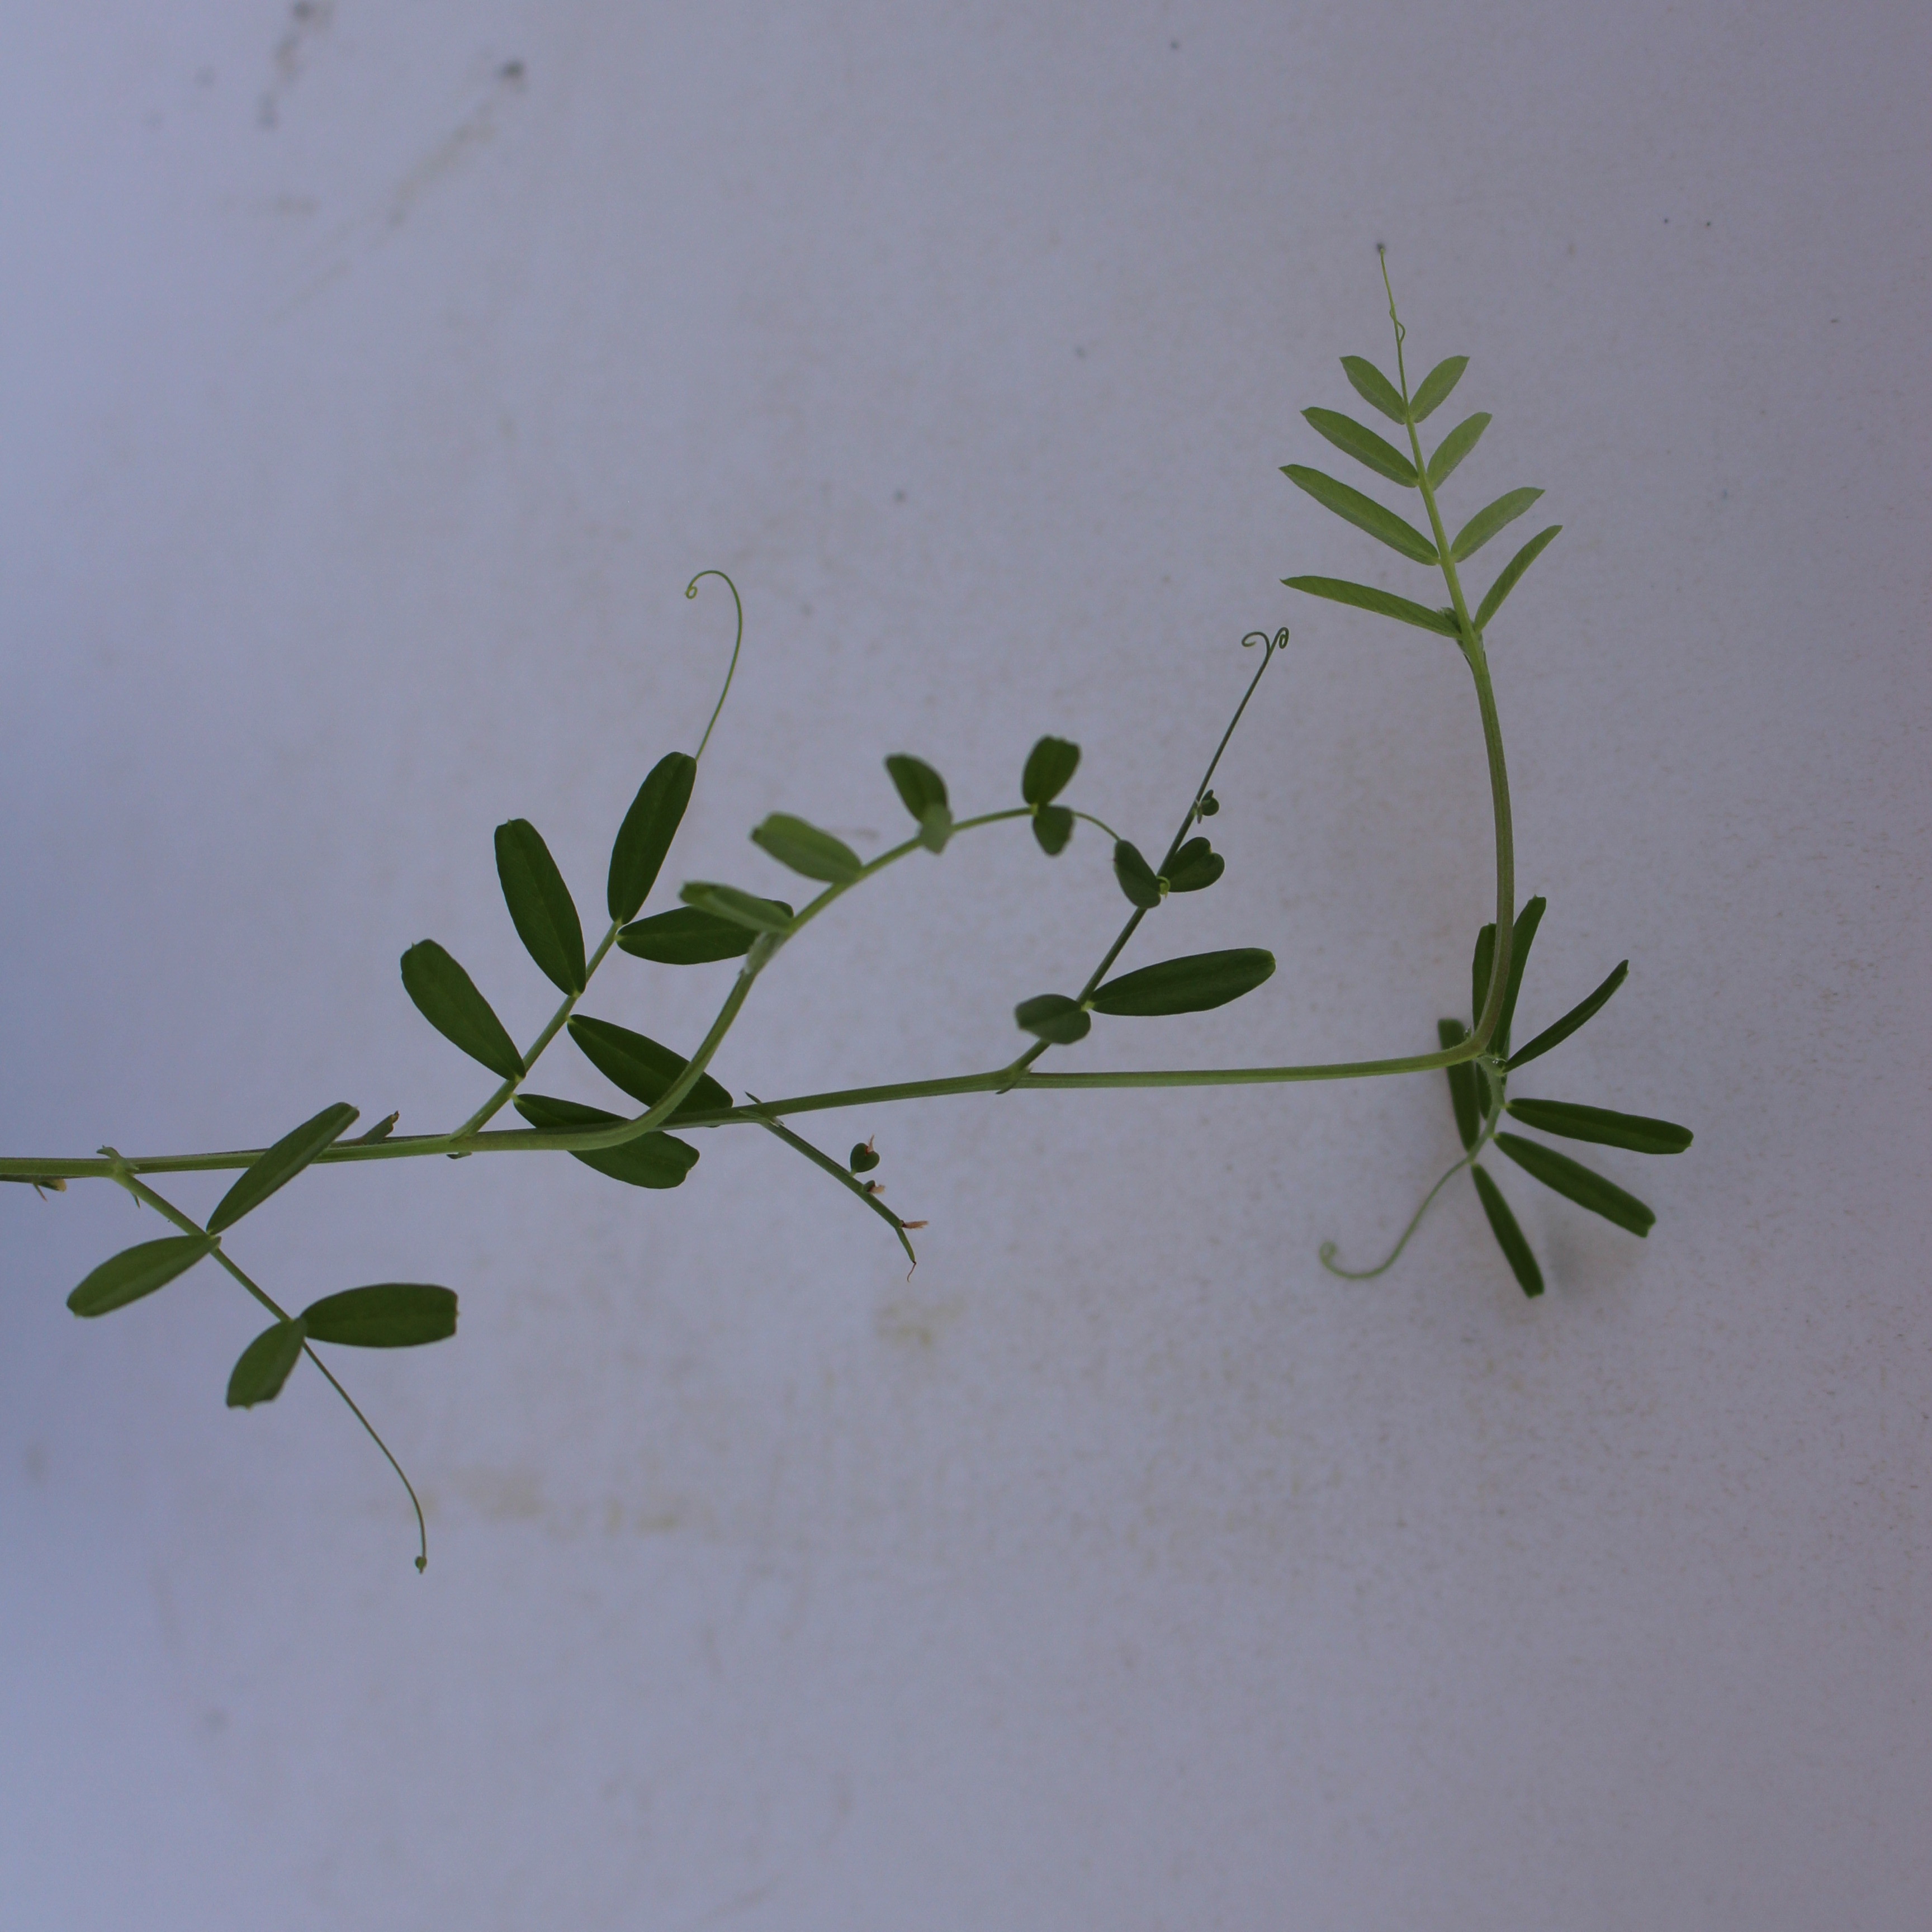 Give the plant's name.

Vicia sativa
